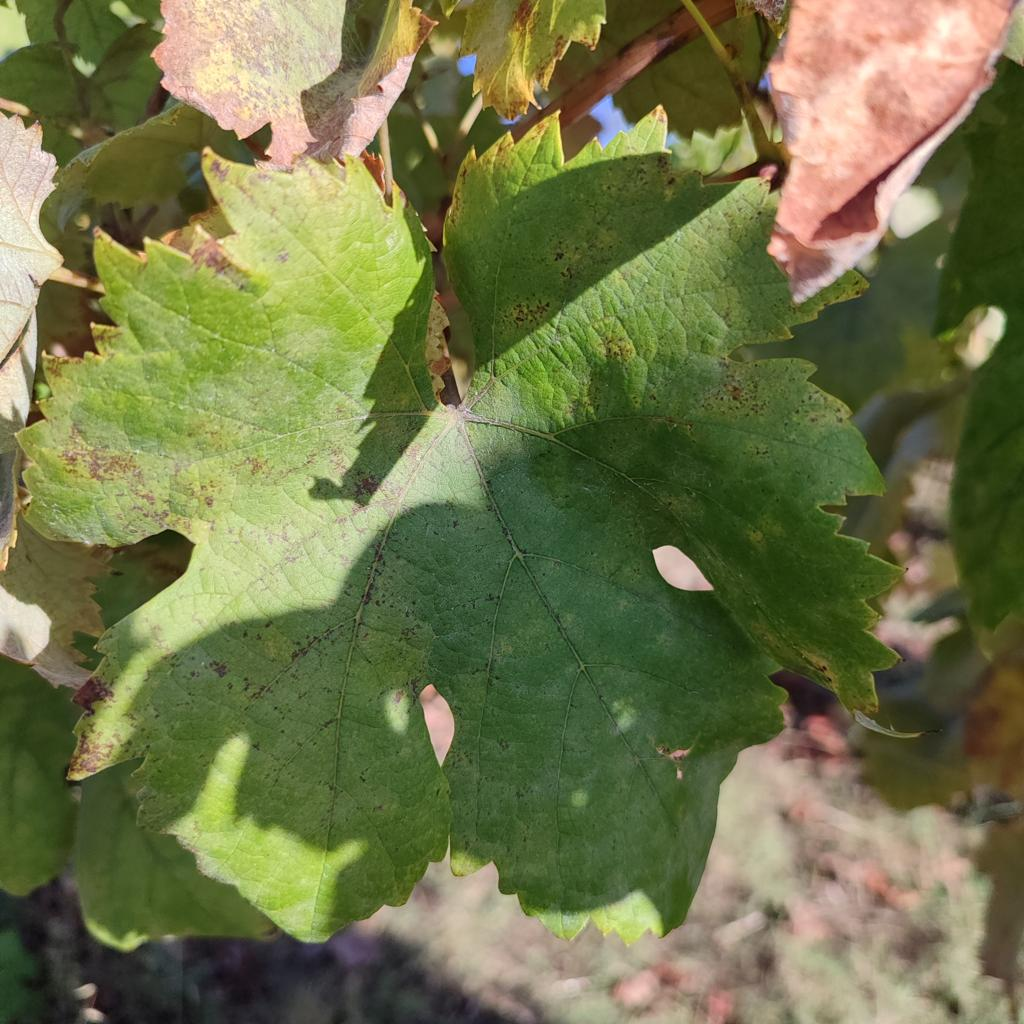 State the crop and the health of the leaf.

grapevine, powdery mildew
